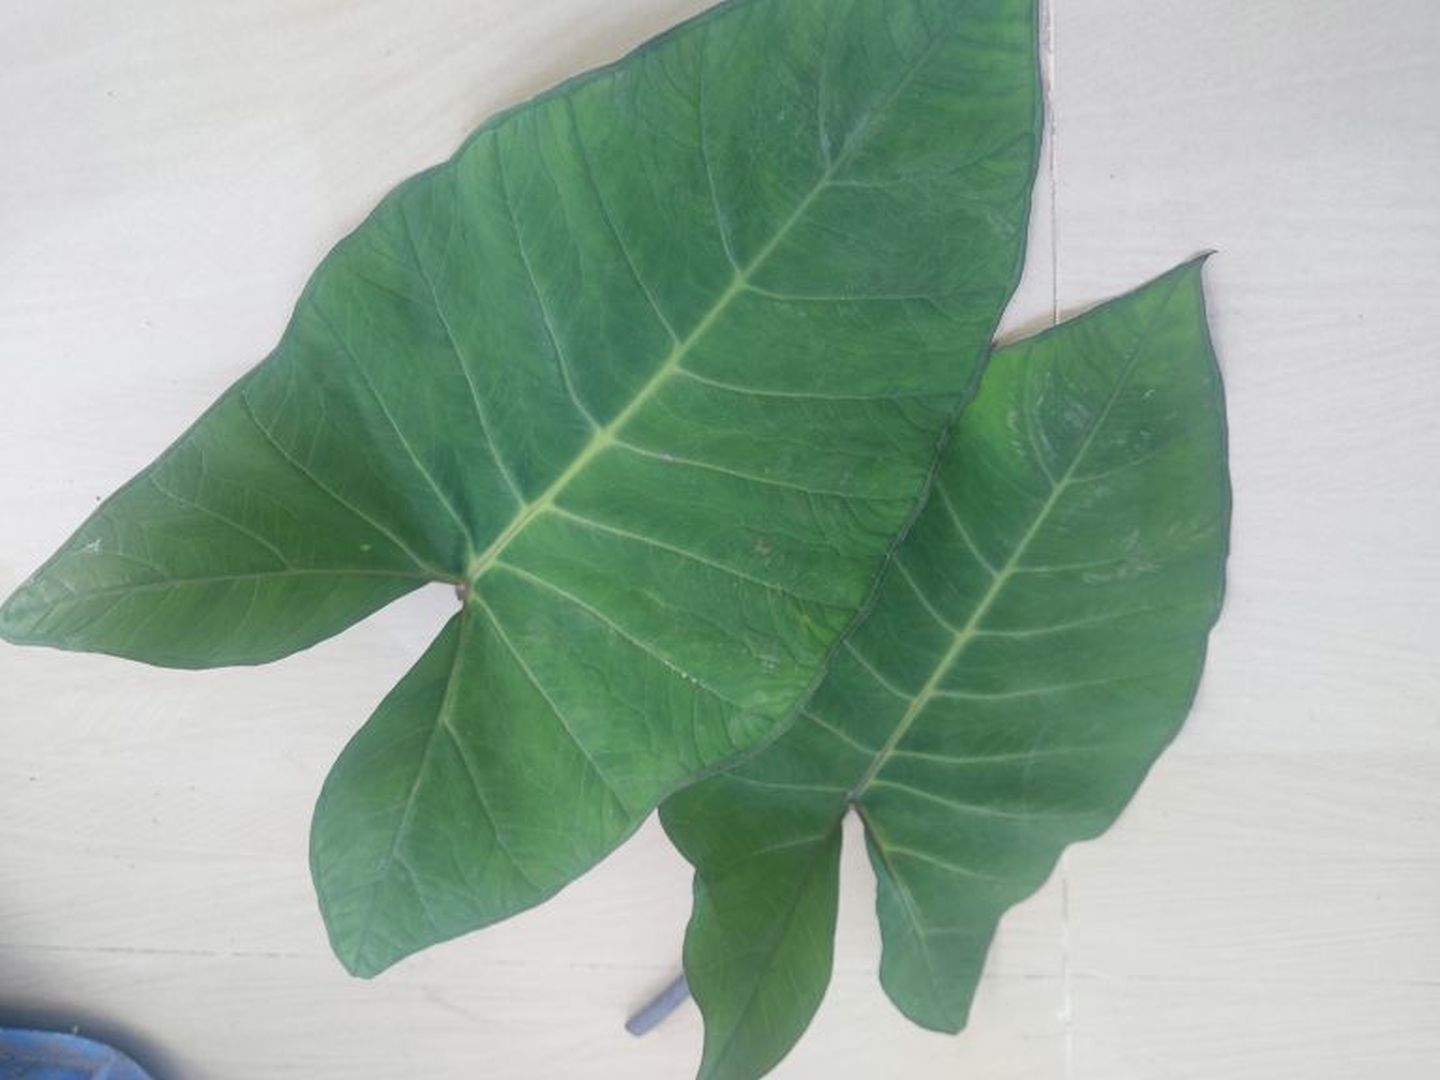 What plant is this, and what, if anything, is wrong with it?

taro, healthy
